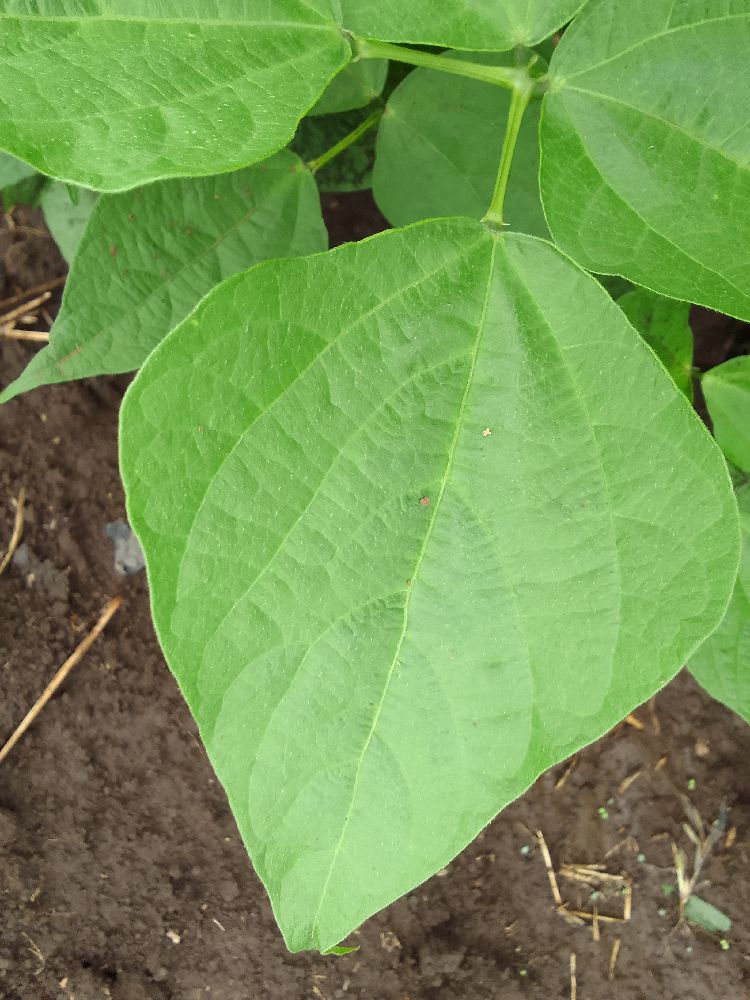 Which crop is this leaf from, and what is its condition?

common bean, healthy
